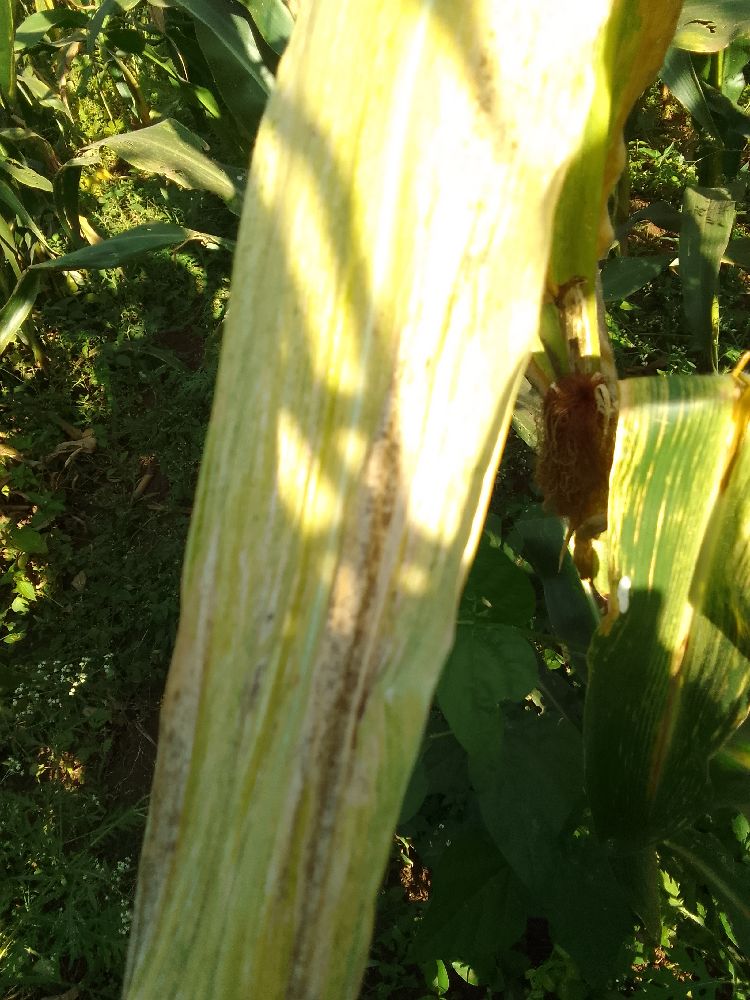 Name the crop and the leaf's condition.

maize, maize lethal necrosis
